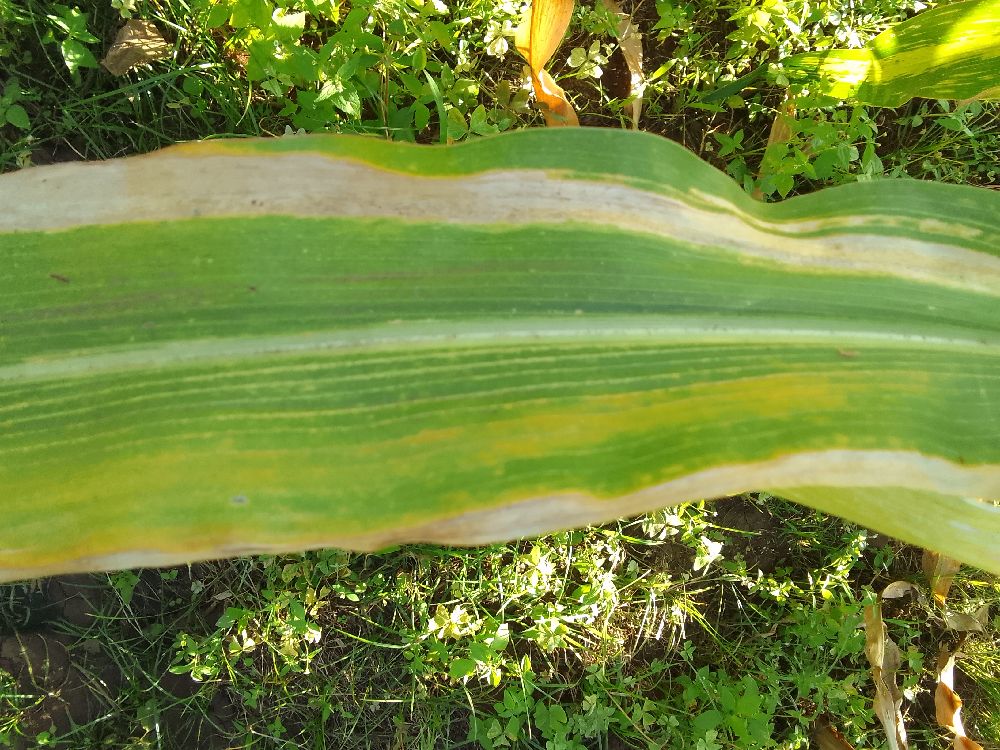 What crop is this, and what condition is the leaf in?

maize, maize lethal necrosis
